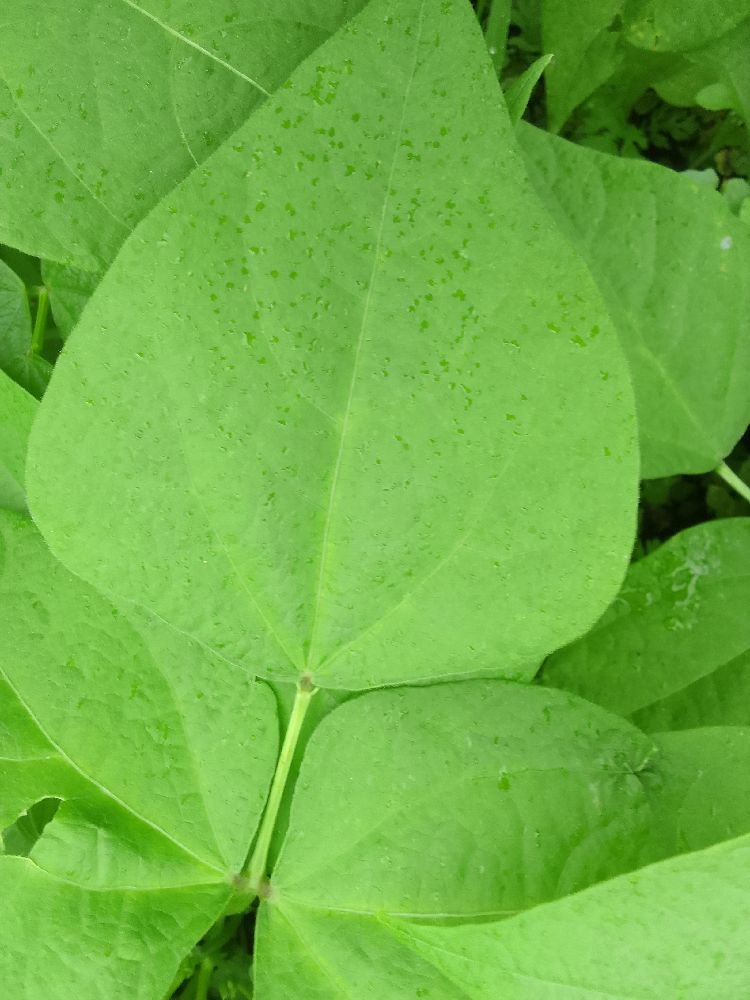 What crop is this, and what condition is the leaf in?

common bean, healthy
